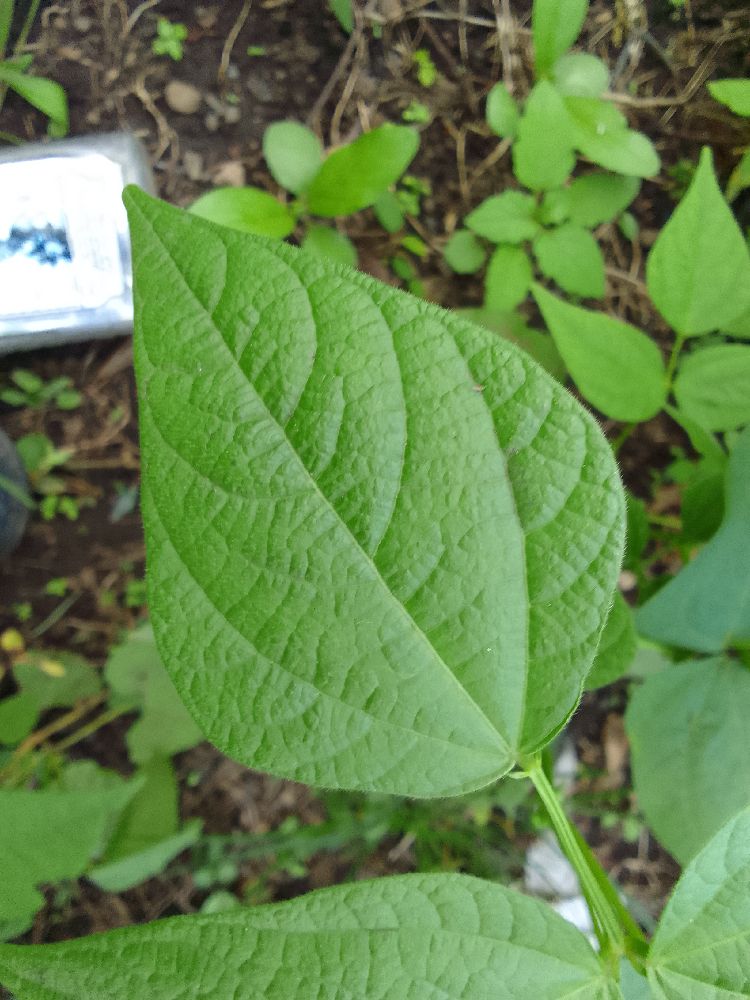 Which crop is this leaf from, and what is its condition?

common bean, healthy
